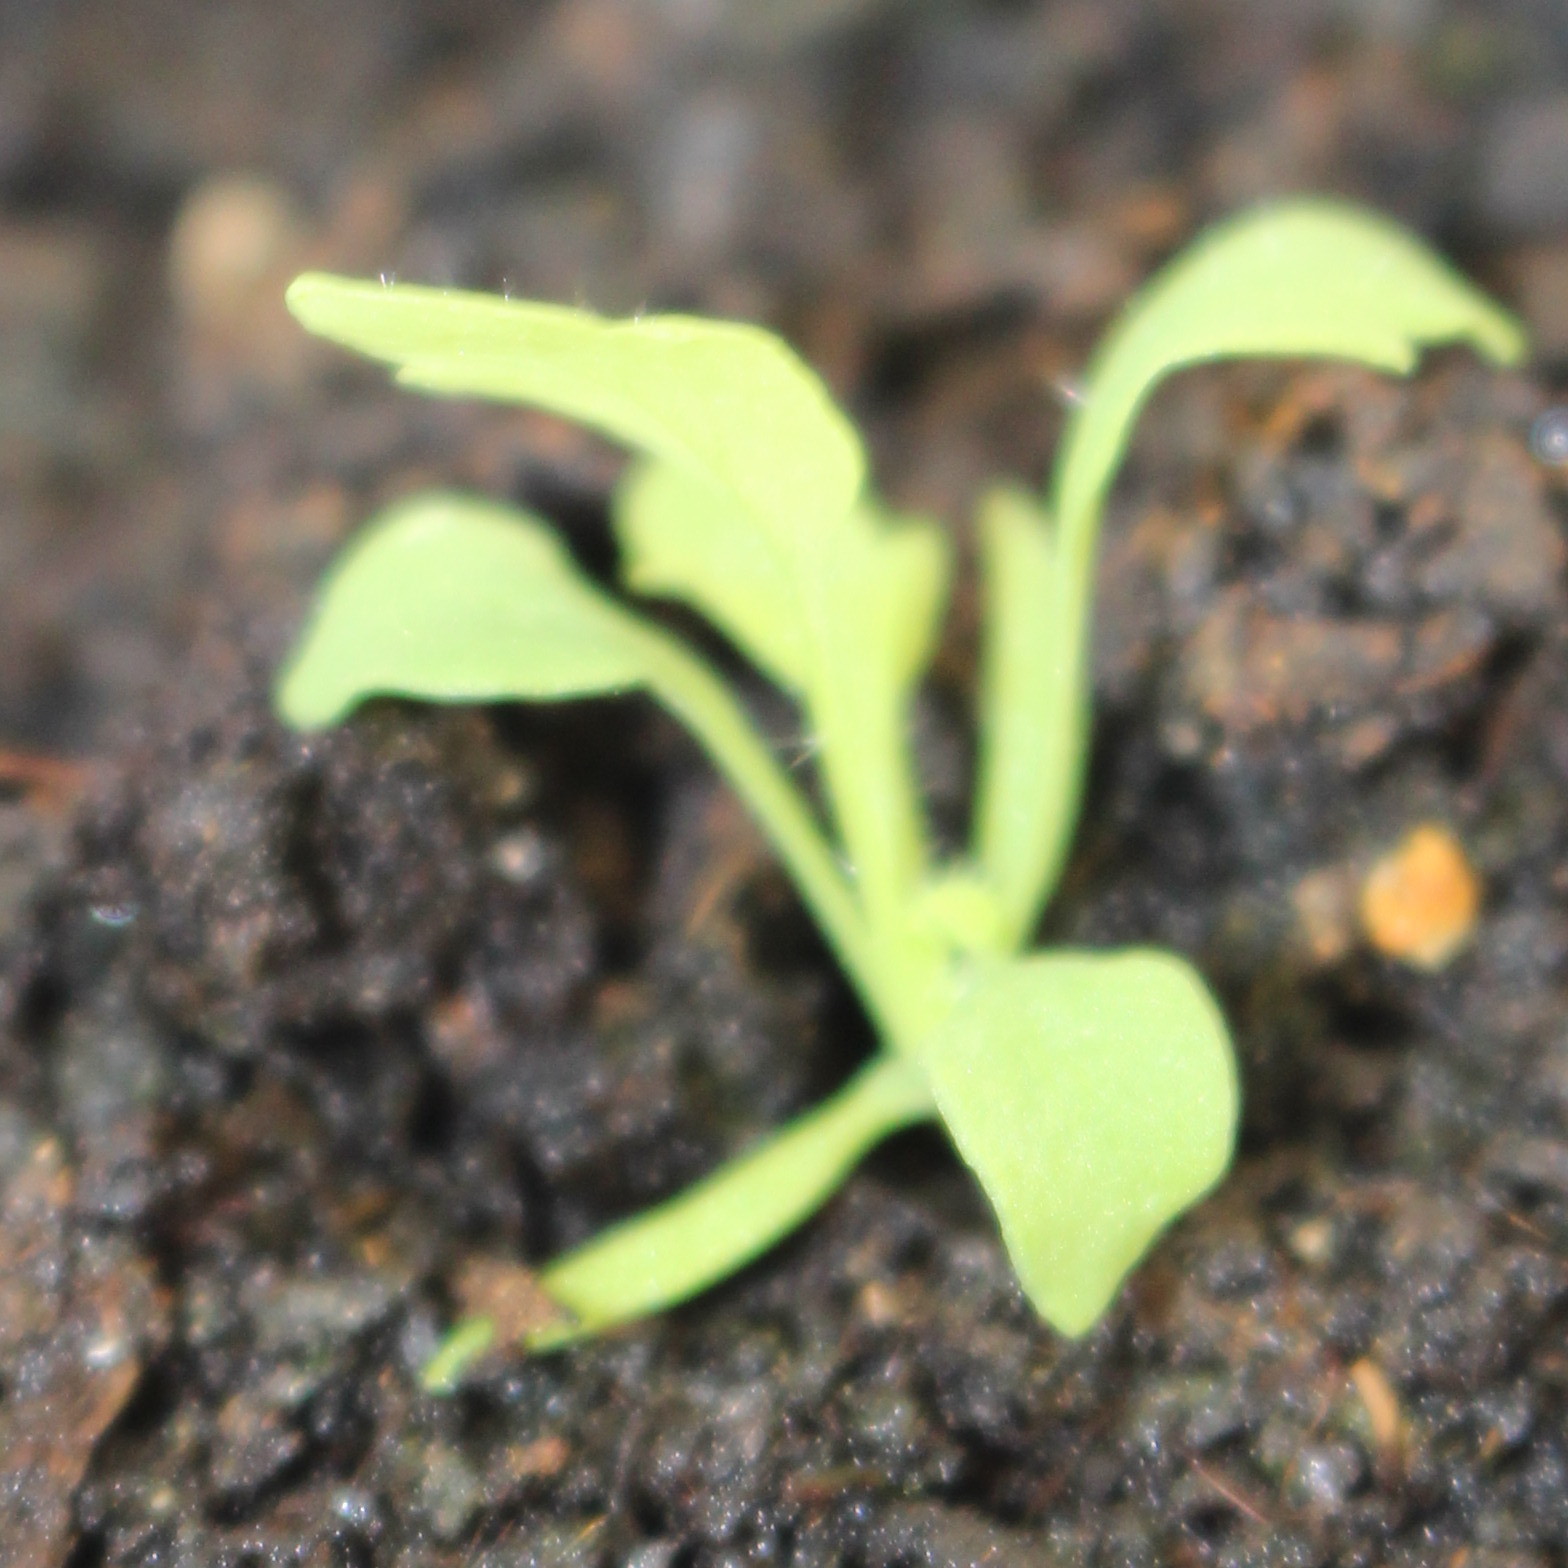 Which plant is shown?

Papaver rhoeas
